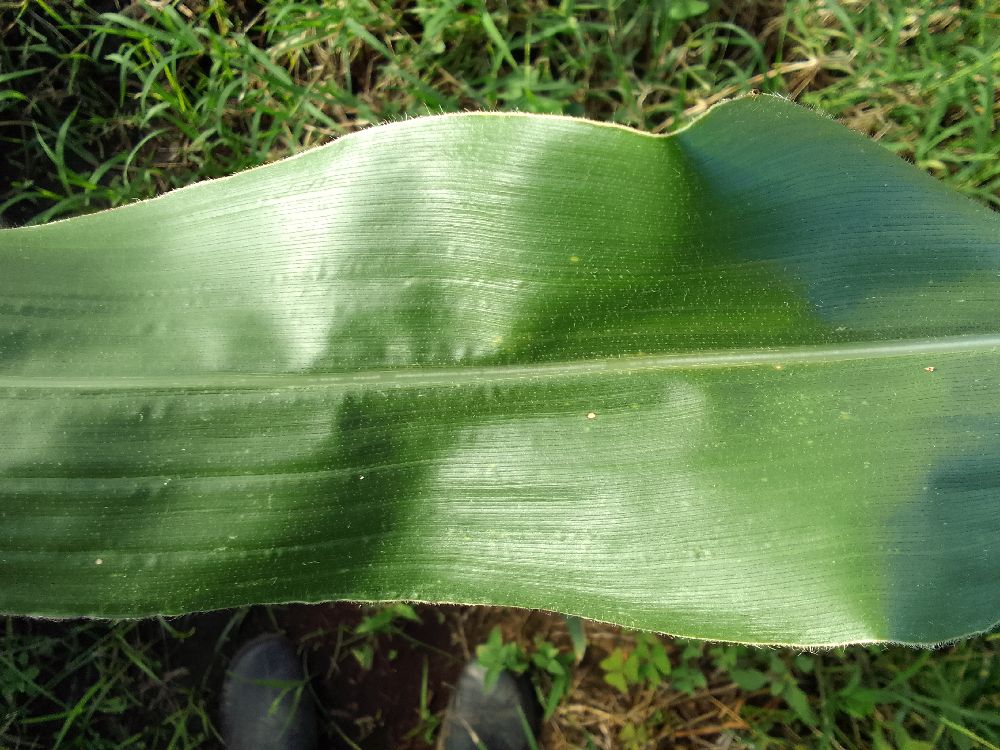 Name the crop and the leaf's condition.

maize, healthy
